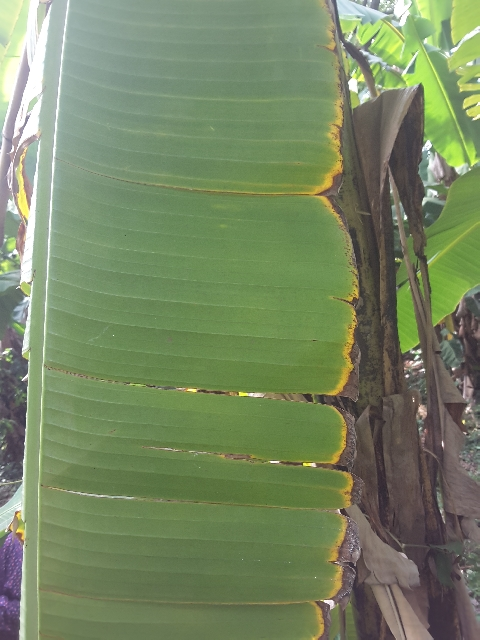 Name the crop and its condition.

banana, fusarium wilt race 1
